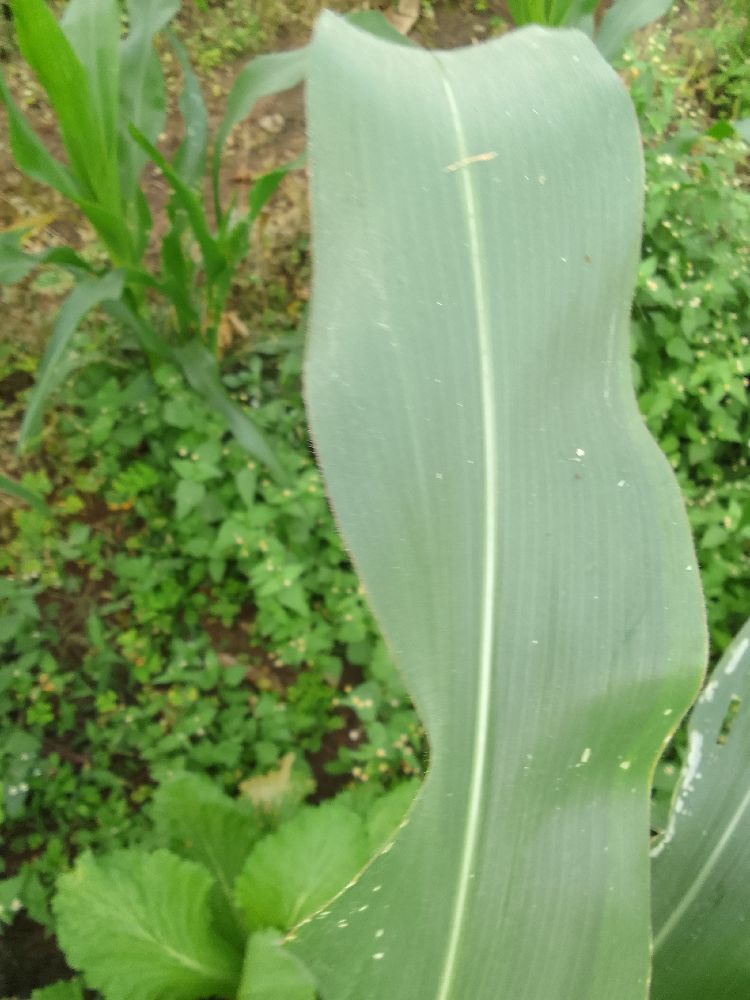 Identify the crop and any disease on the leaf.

maize, healthy
